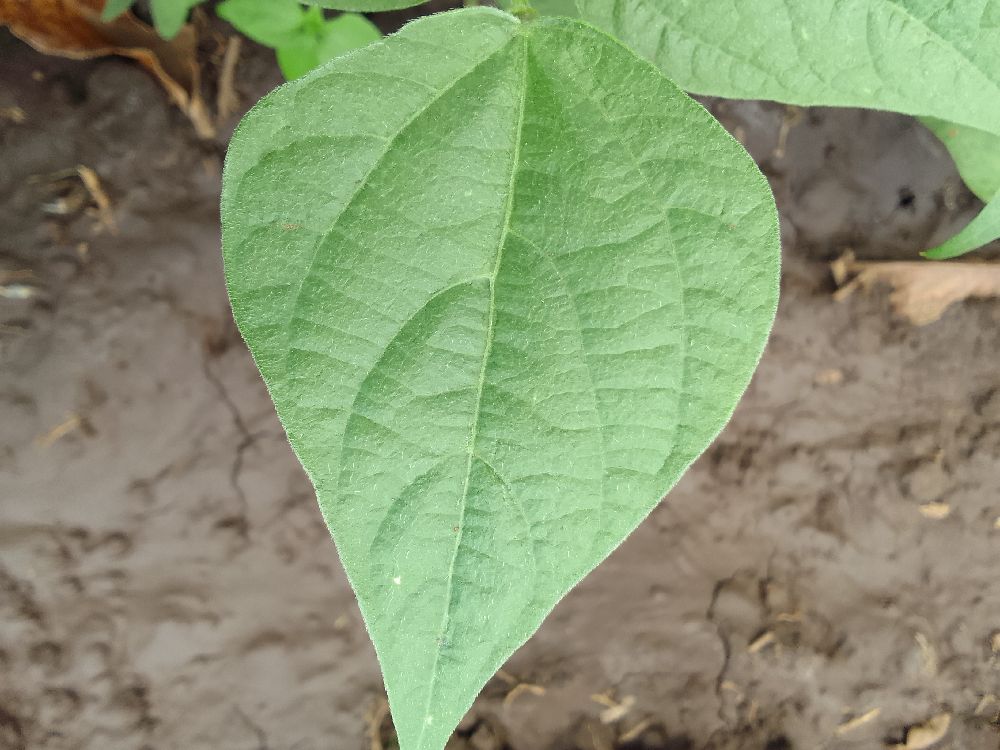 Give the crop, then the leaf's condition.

common bean, healthy
